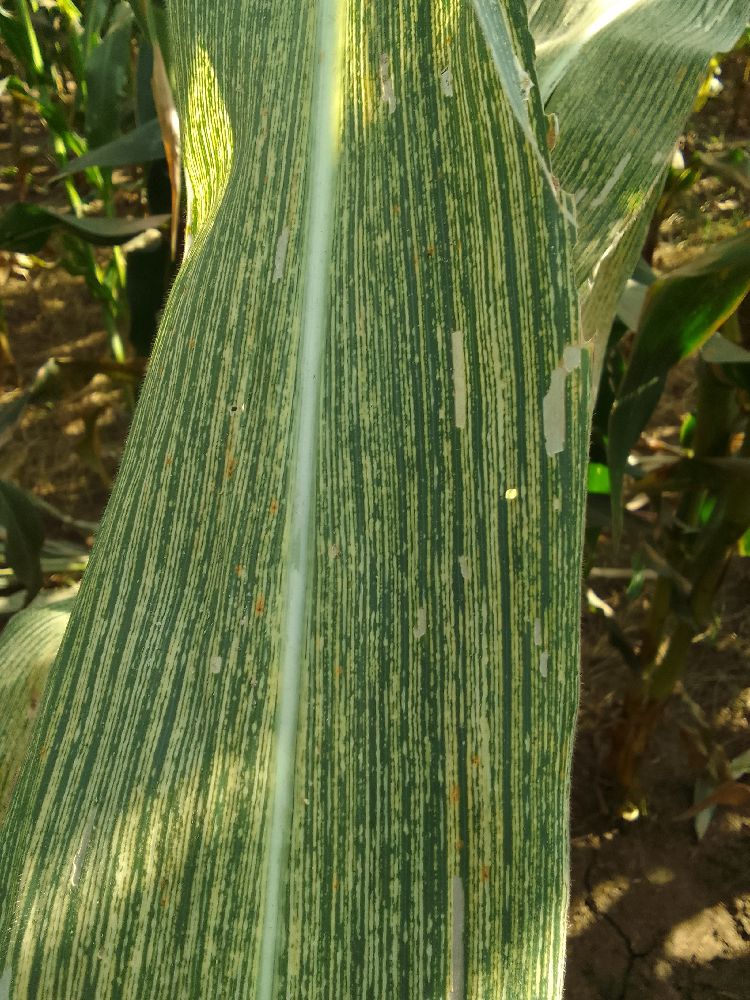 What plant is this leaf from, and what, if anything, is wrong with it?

maize, maize streak virus
